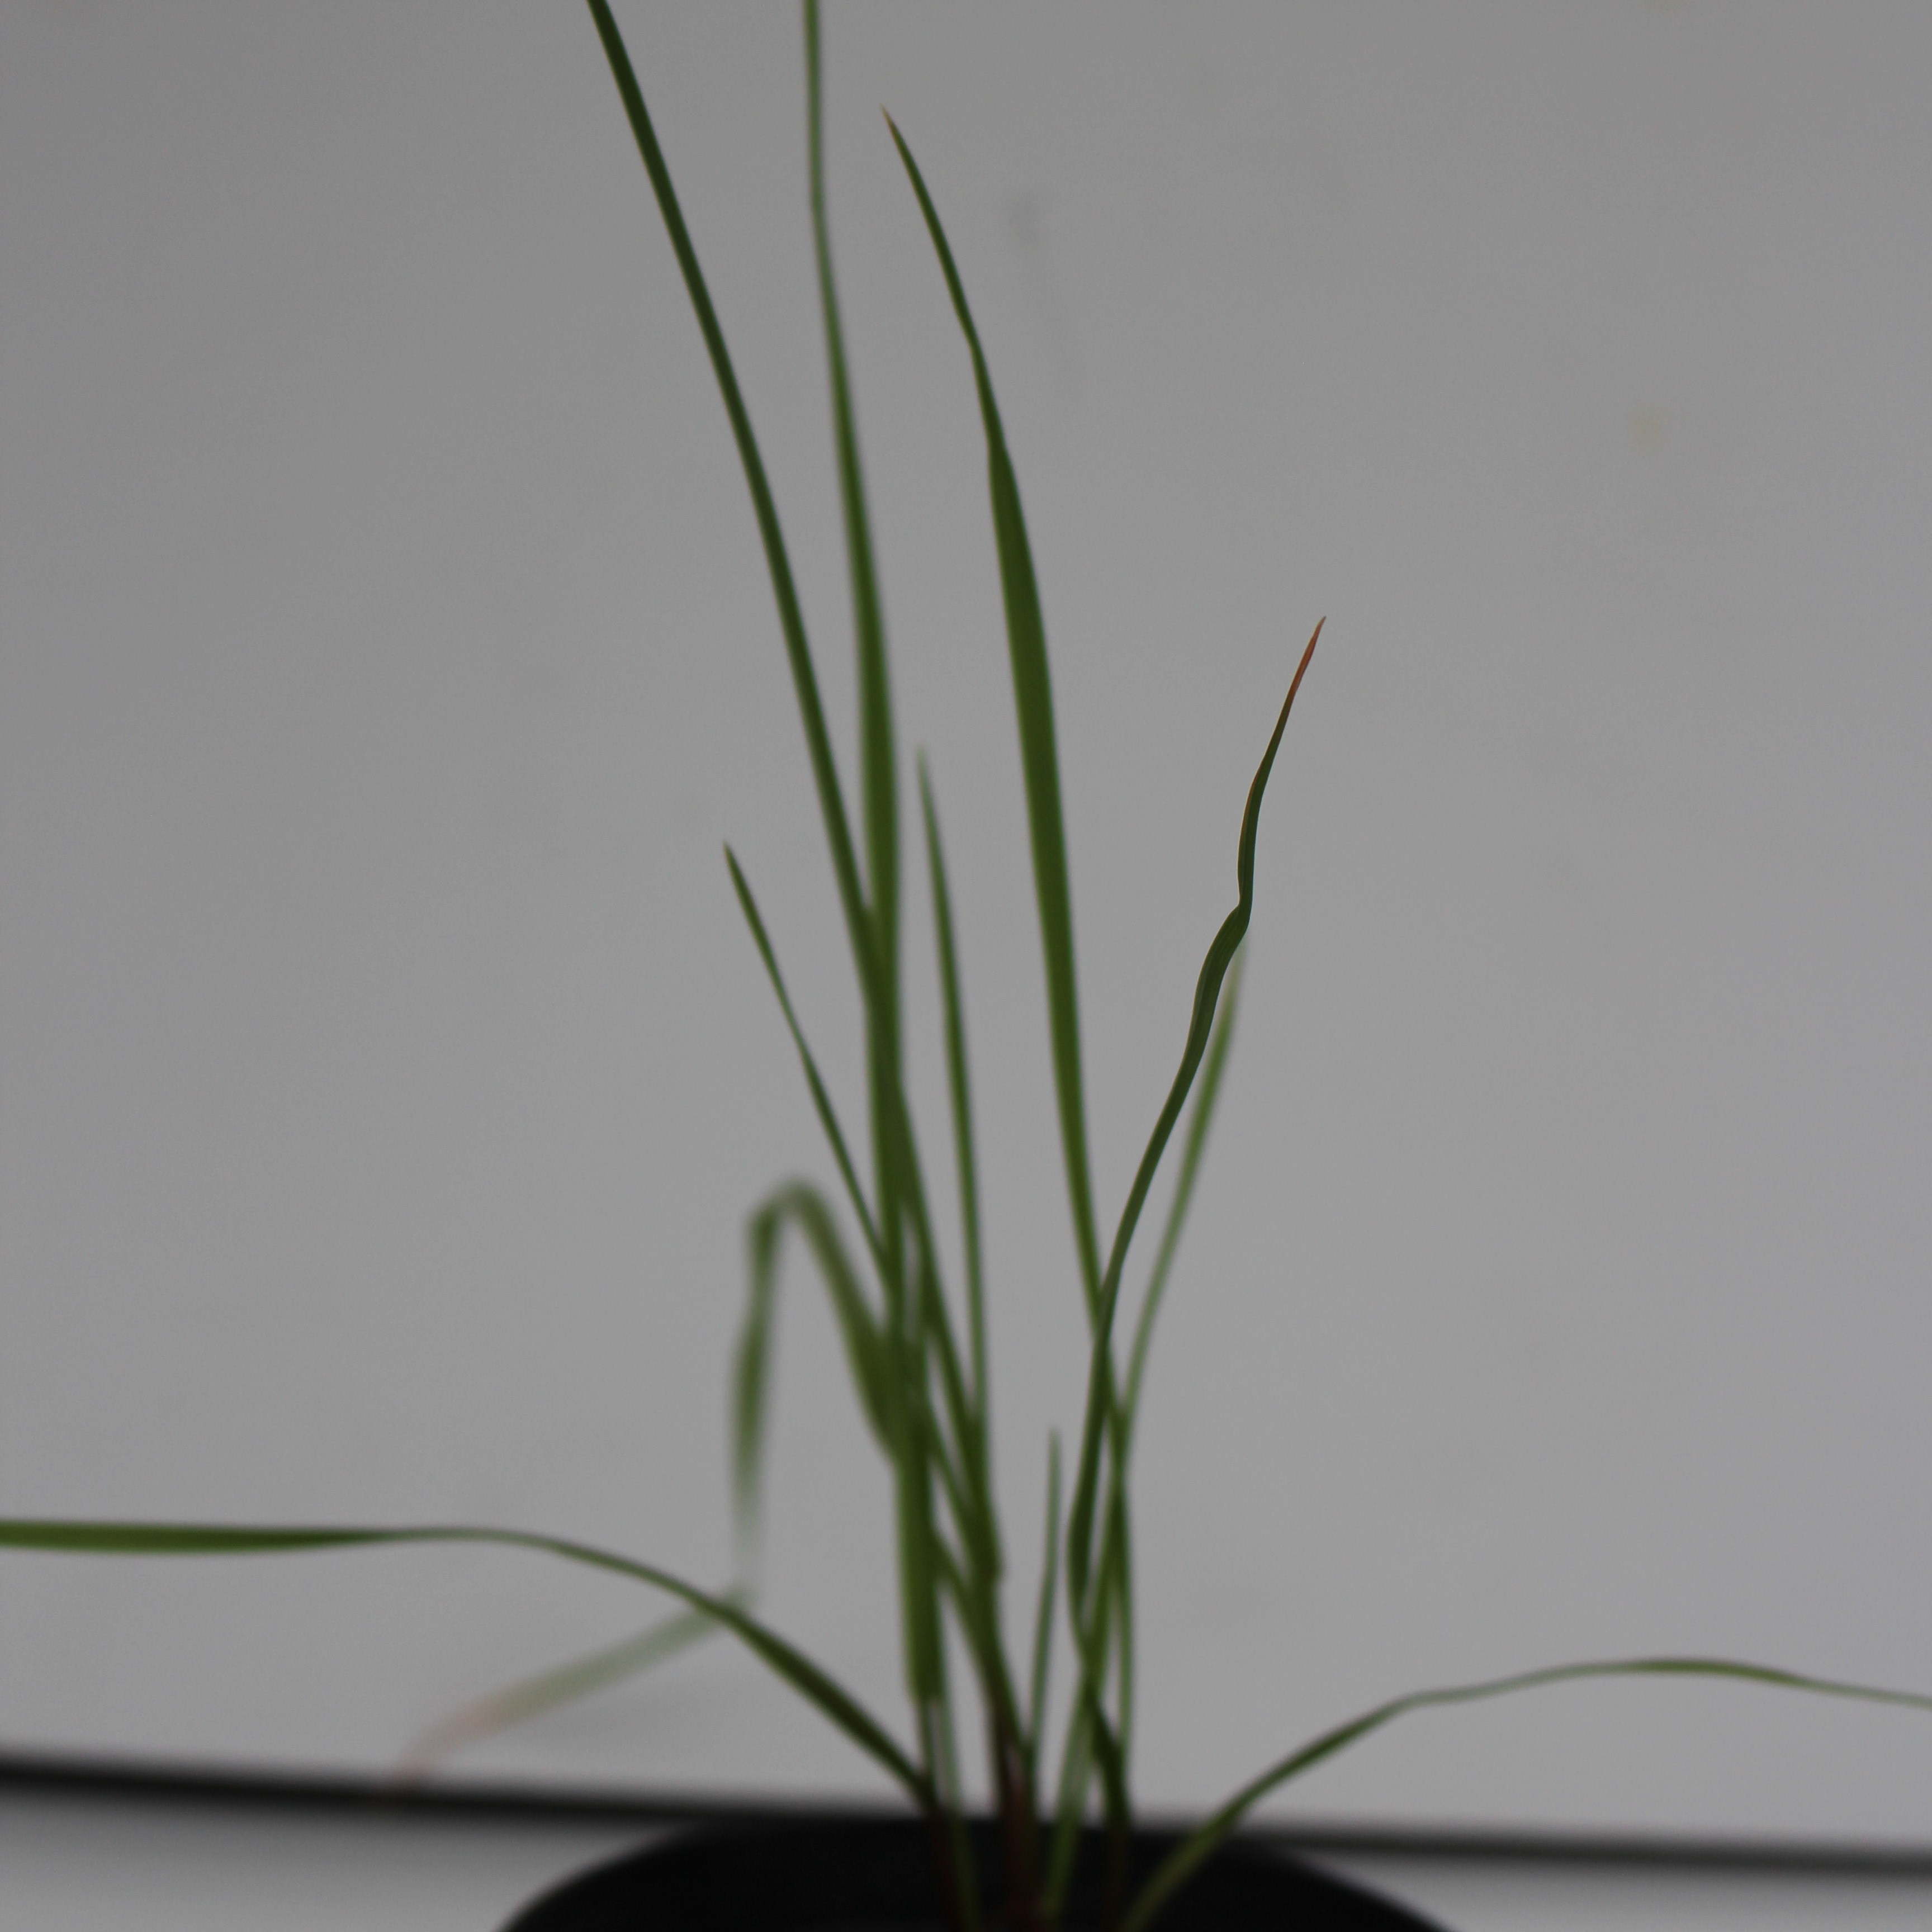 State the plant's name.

Lolium multiflorum
